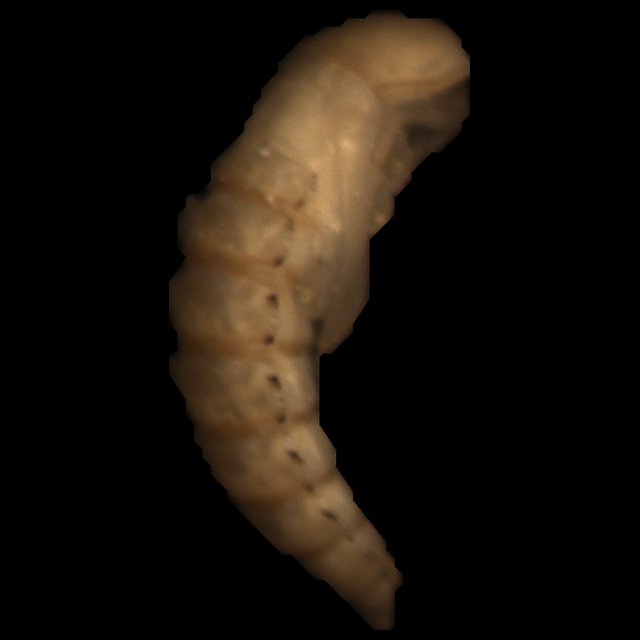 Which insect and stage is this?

mealworm pupa
